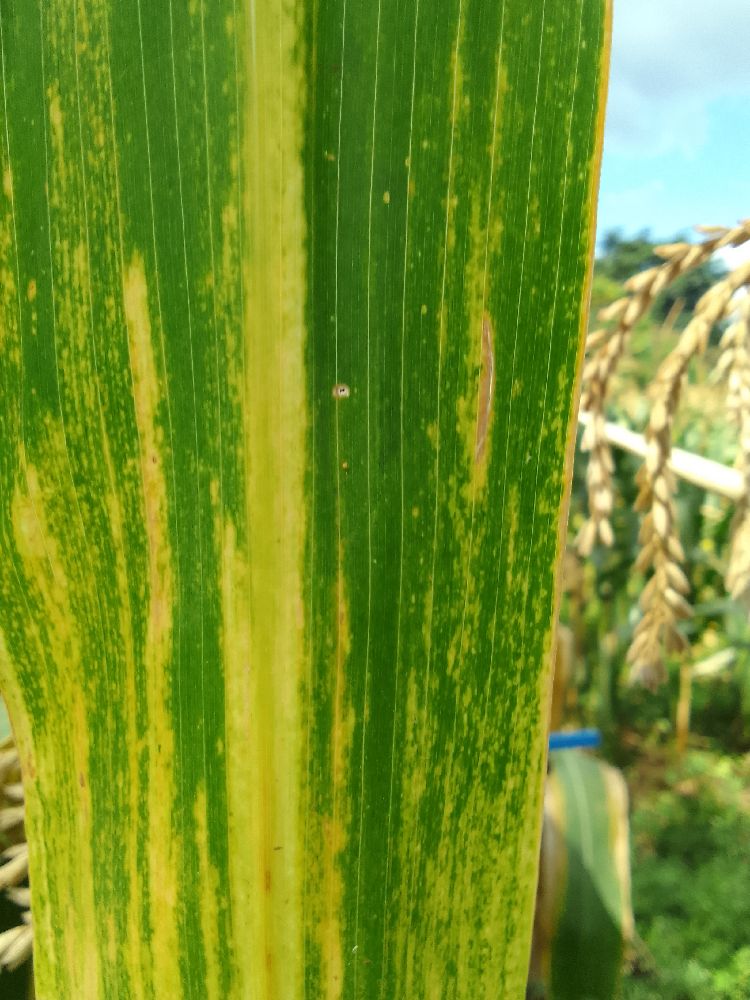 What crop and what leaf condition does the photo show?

maize, maize lethal necrosis
